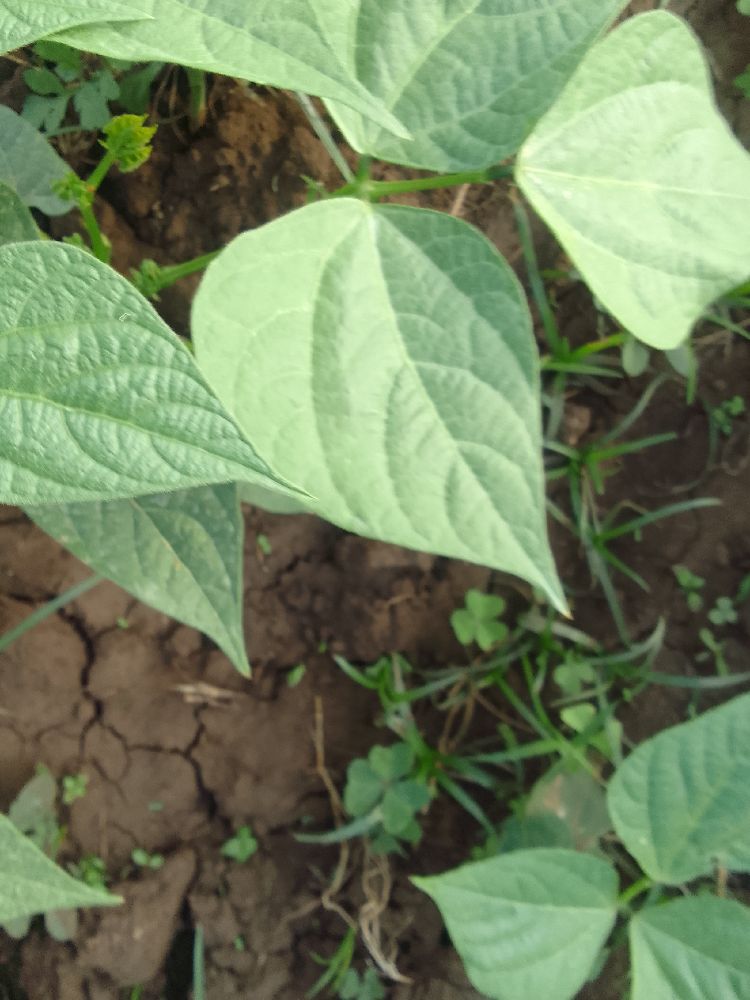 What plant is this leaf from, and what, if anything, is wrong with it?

common bean, healthy
